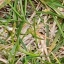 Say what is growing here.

grass
